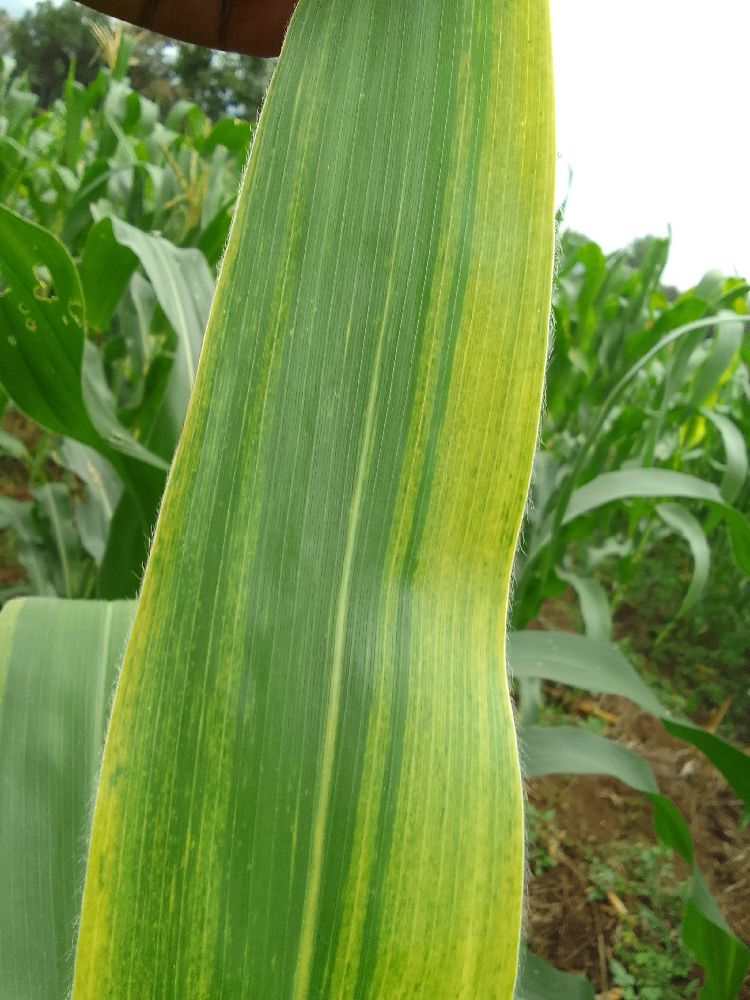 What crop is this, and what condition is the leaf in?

maize, maize lethal necrosis
